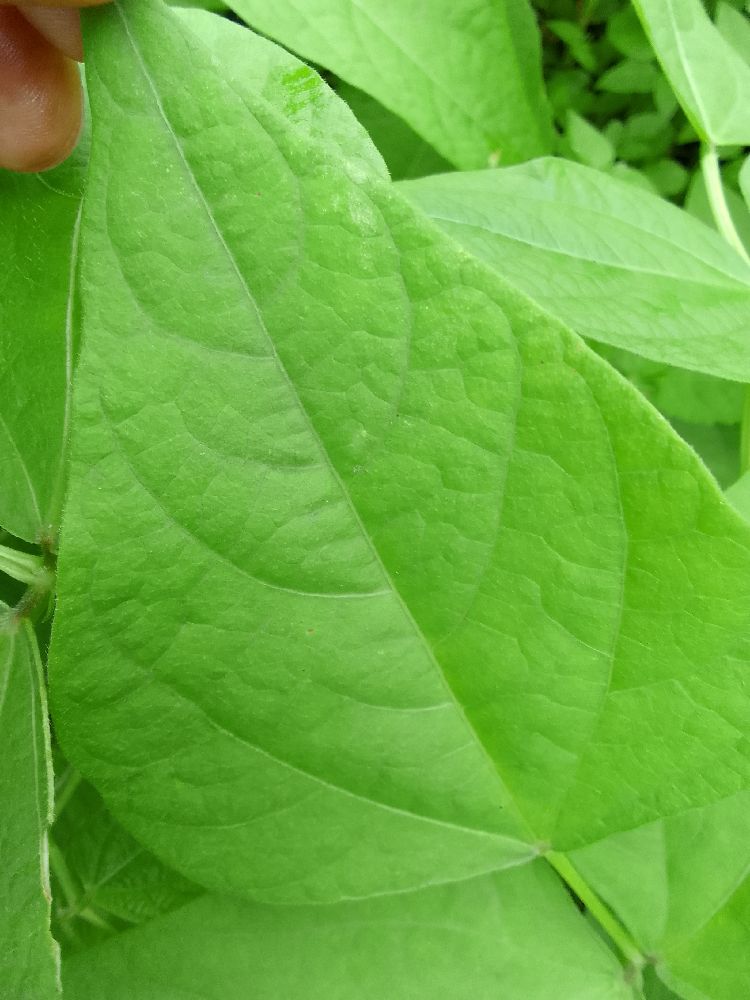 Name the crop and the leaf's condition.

common bean, healthy
